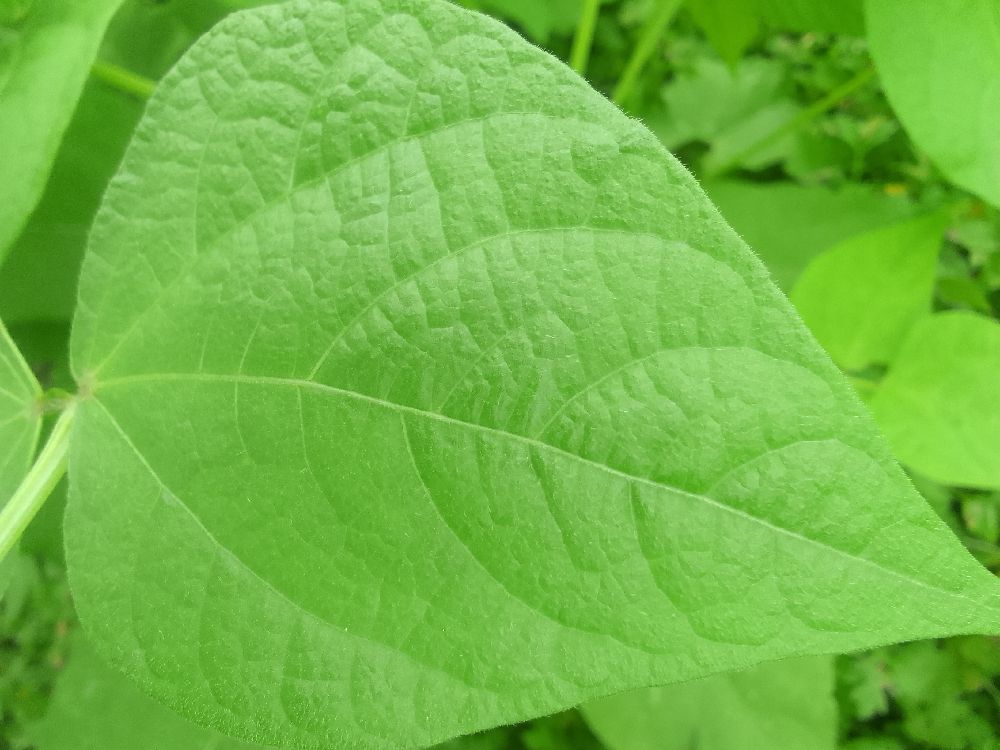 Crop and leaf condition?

common bean, healthy
